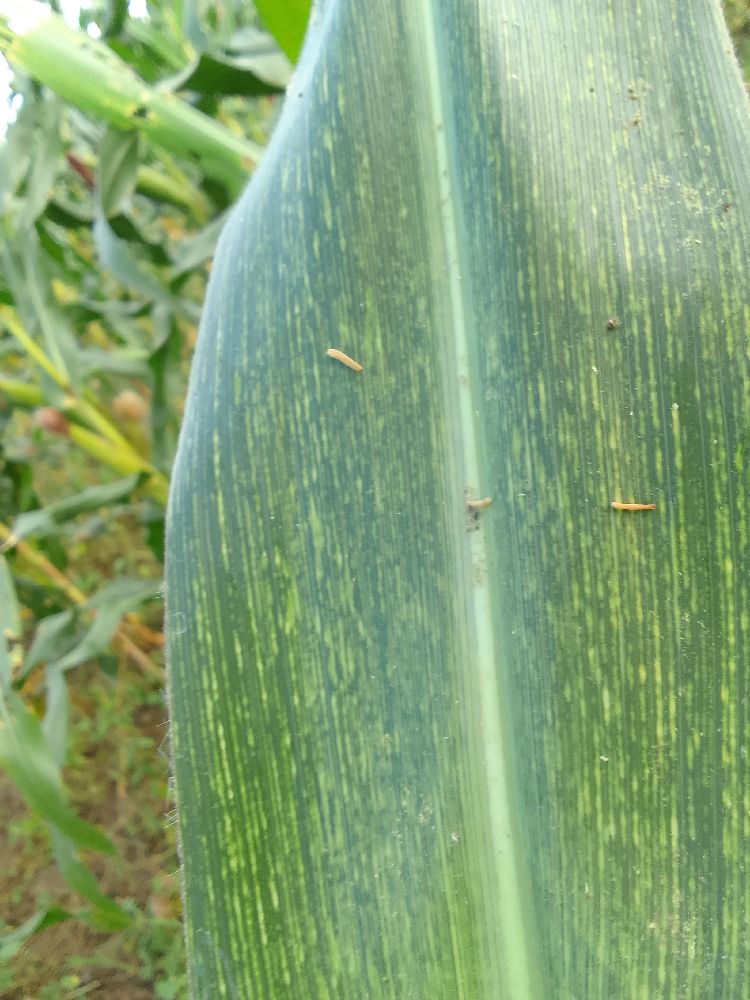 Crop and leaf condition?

maize, maize streak virus
